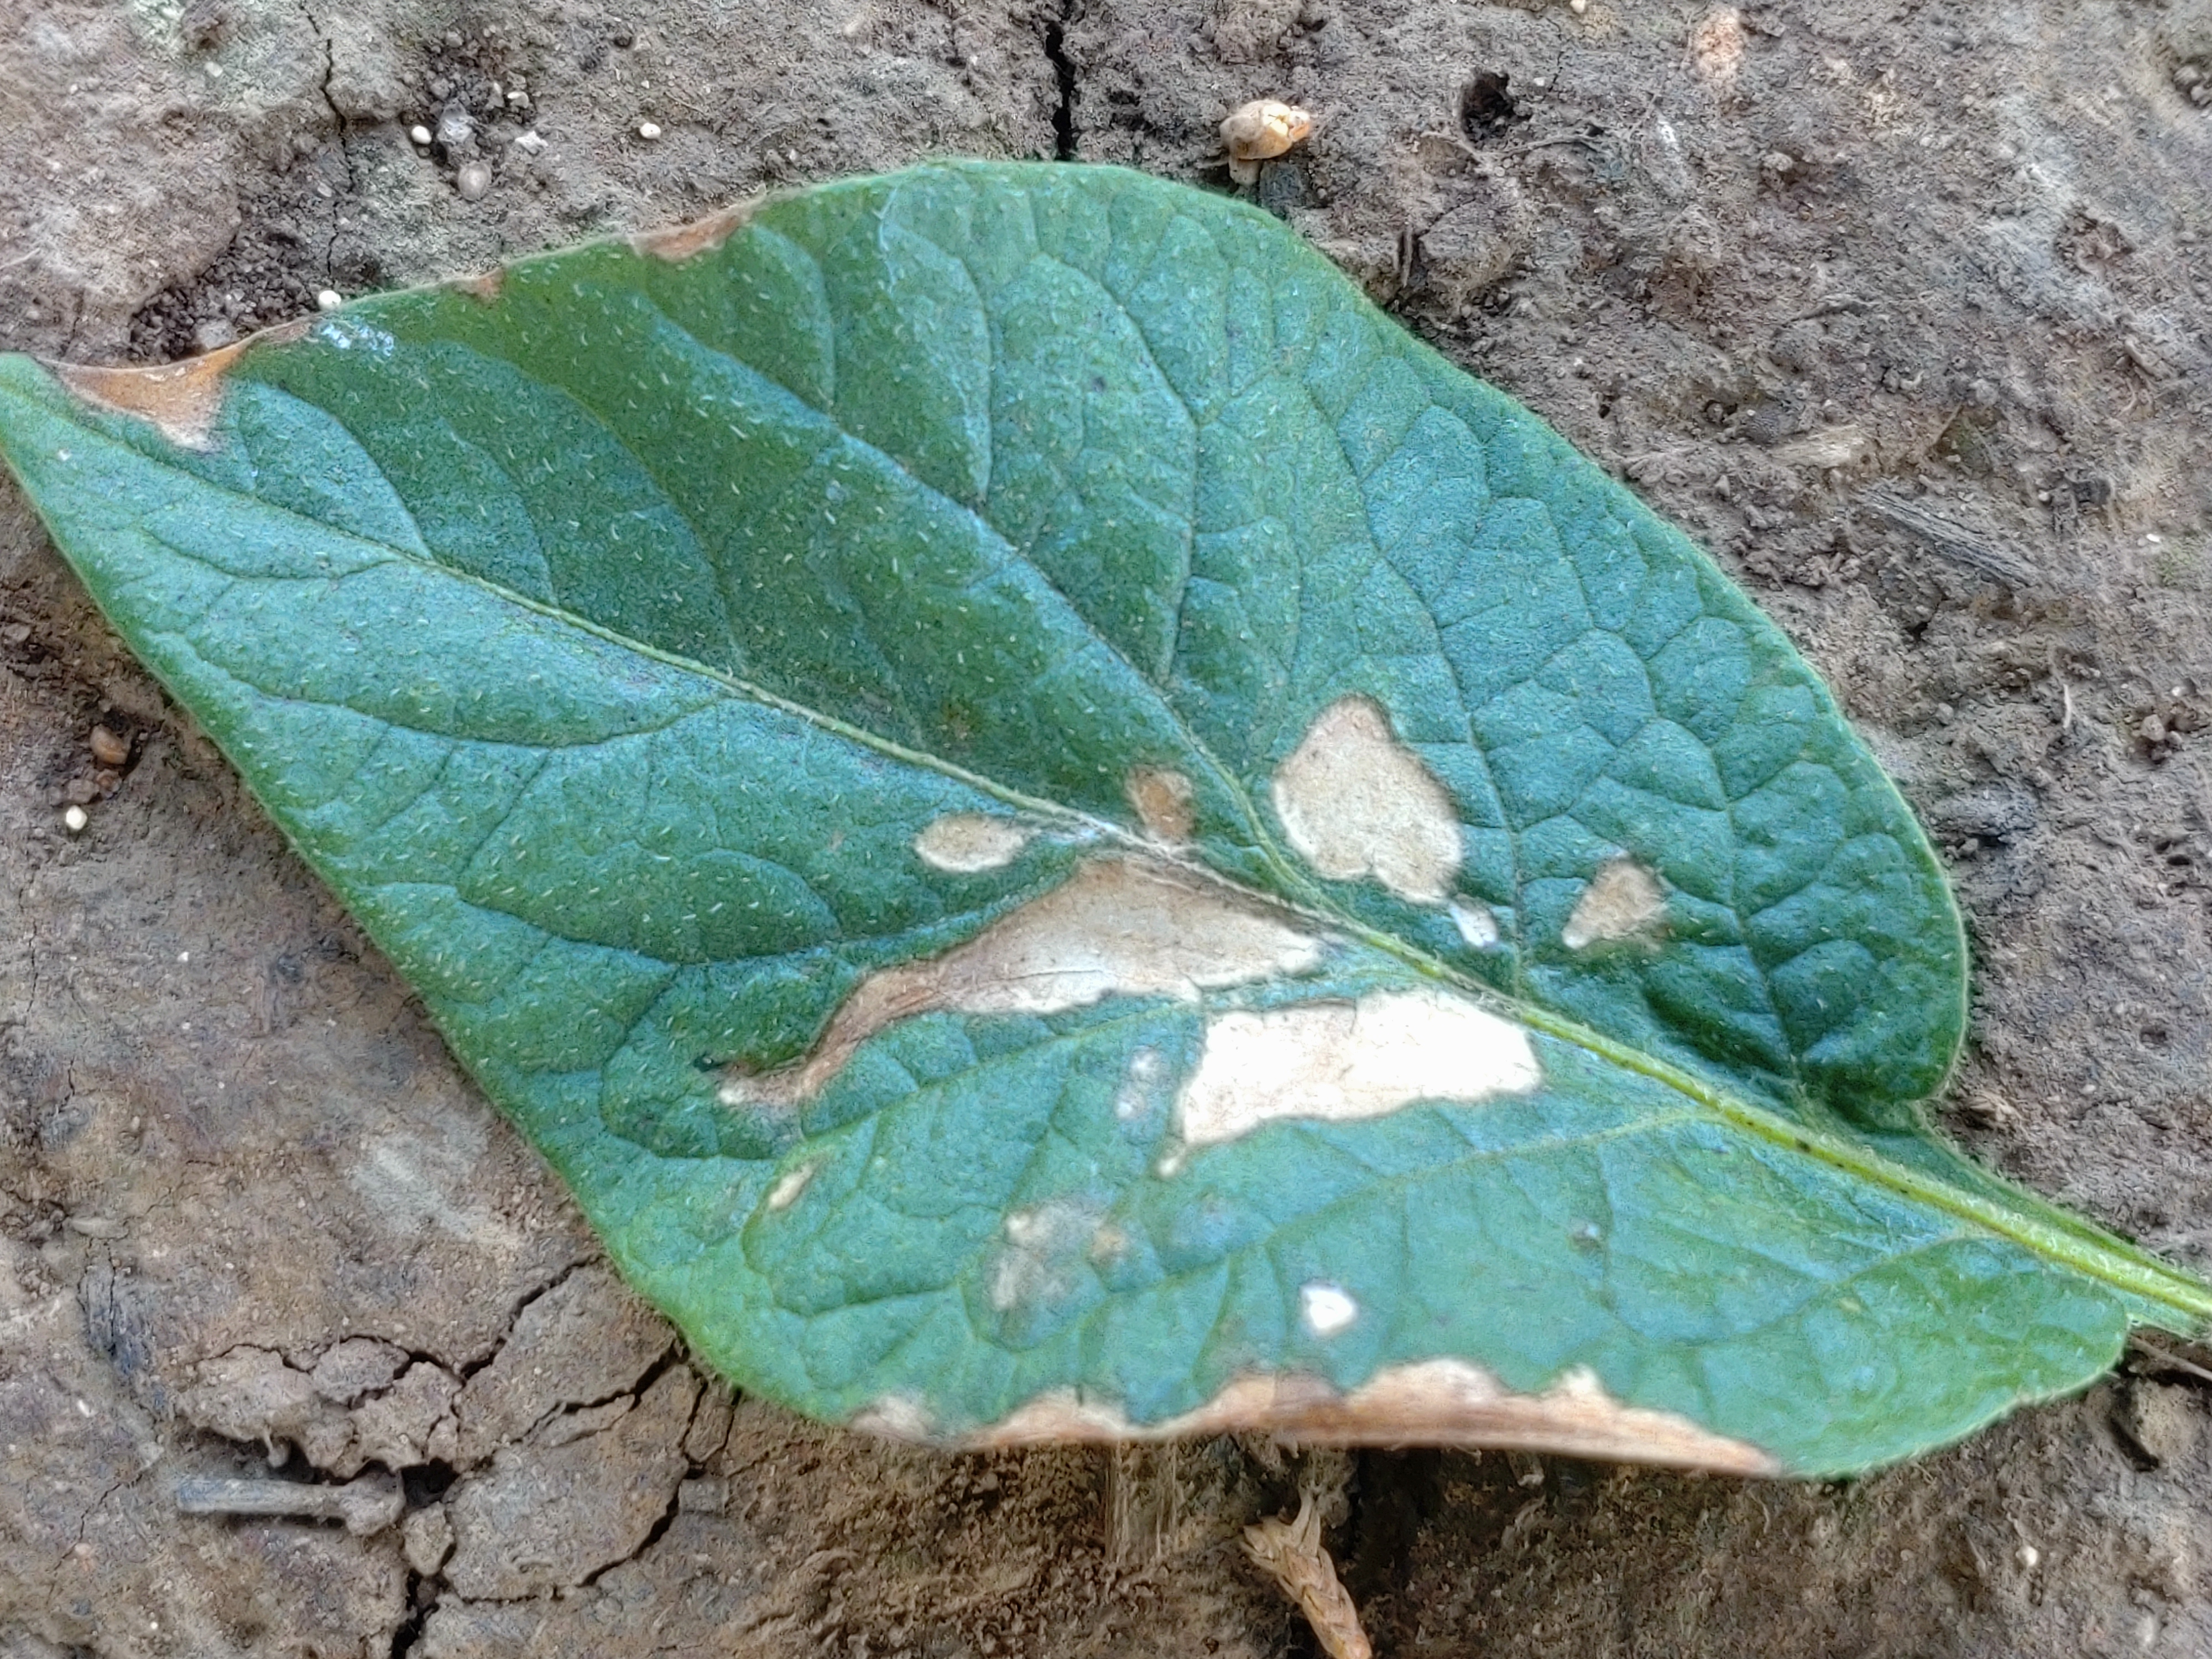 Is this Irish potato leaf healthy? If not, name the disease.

early blight
